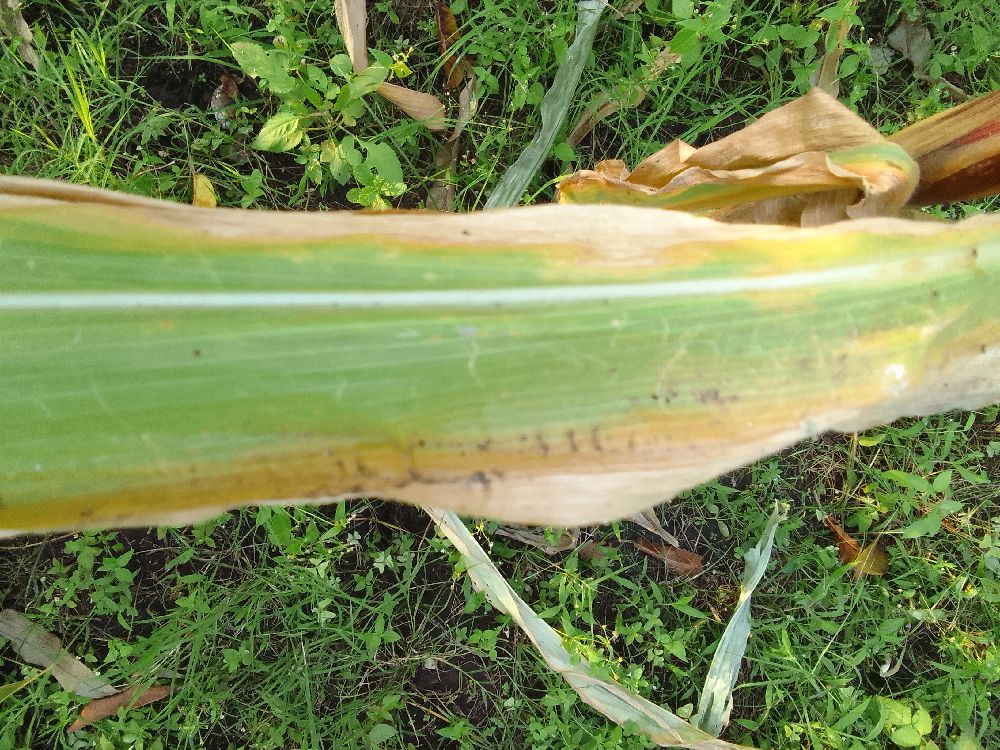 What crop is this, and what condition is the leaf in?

maize, maize lethal necrosis
